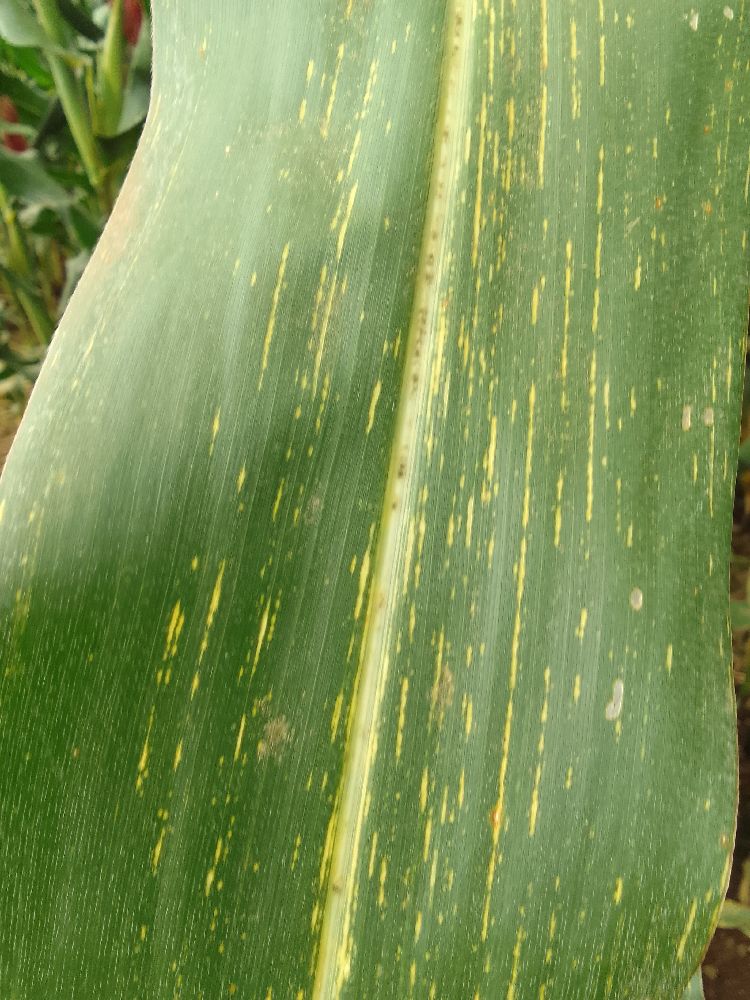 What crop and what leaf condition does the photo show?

maize, maize streak virus
